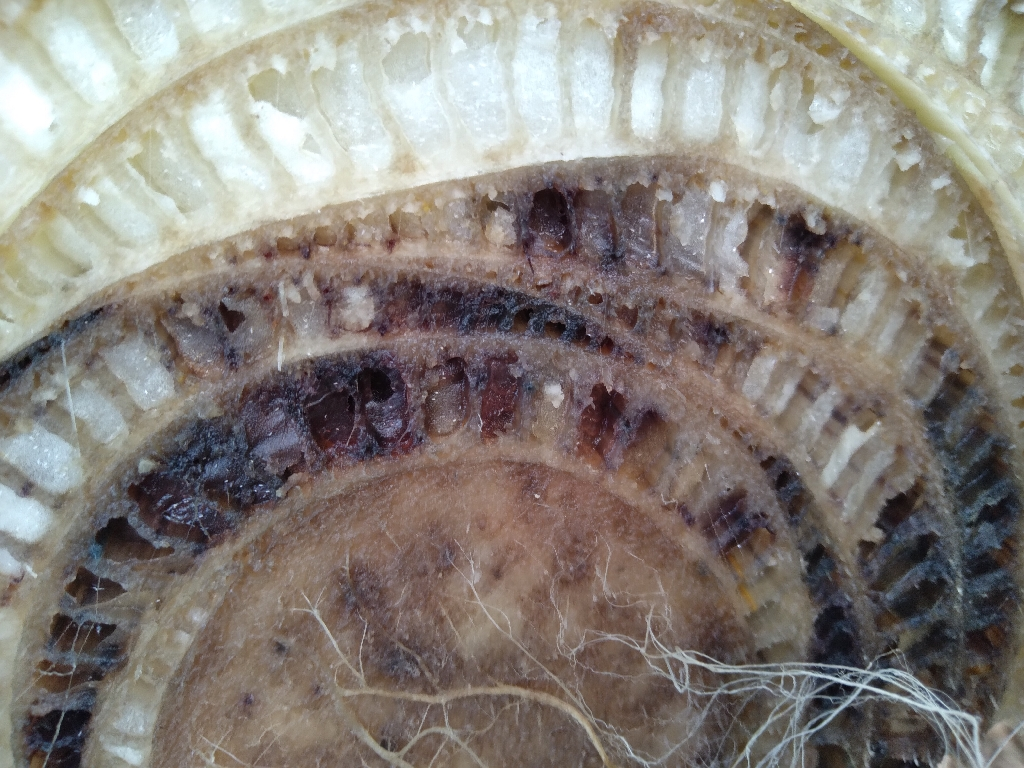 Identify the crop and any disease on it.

banana, fusarium wilt race 1
